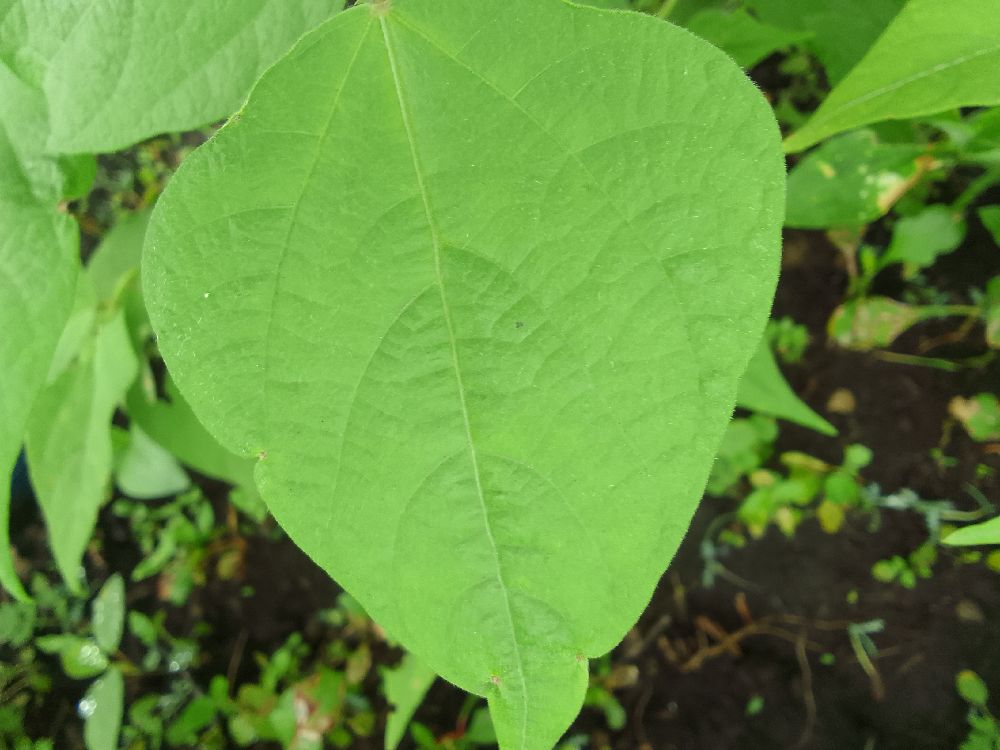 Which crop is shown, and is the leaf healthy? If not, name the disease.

common bean, healthy
